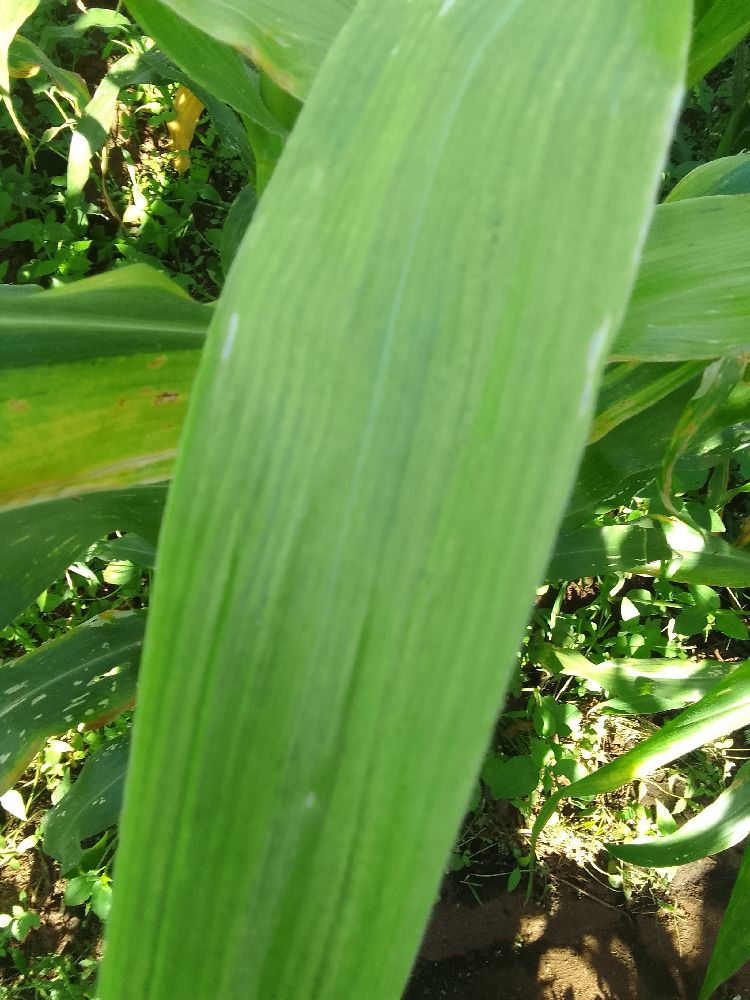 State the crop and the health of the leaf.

maize, maize lethal necrosis
